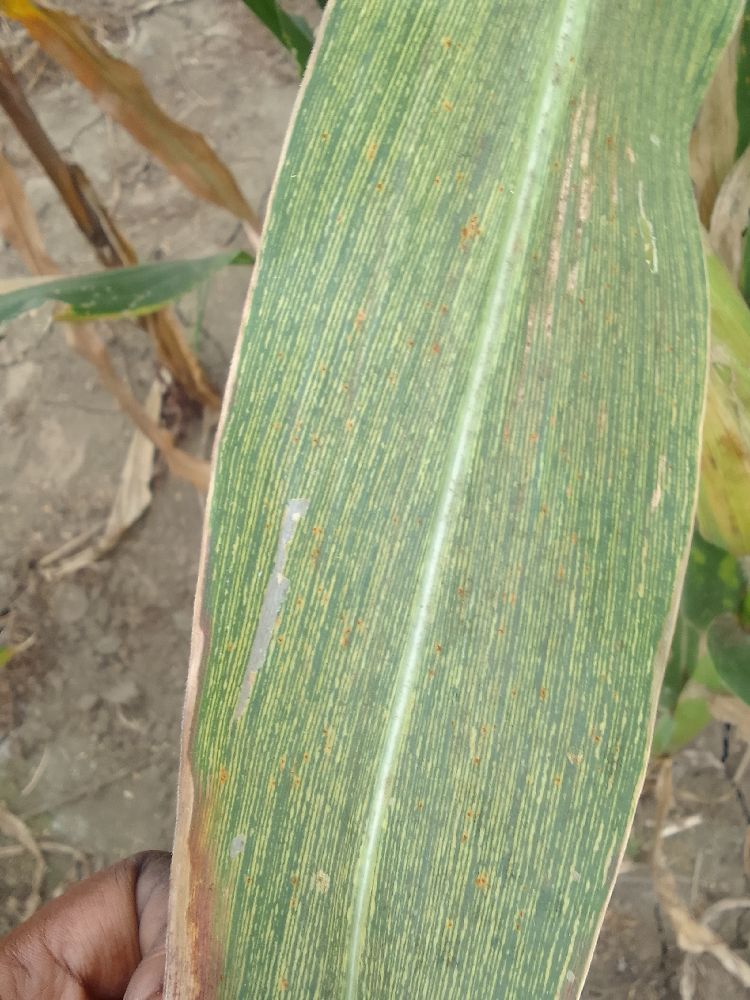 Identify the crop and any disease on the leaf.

maize, maize streak virus
